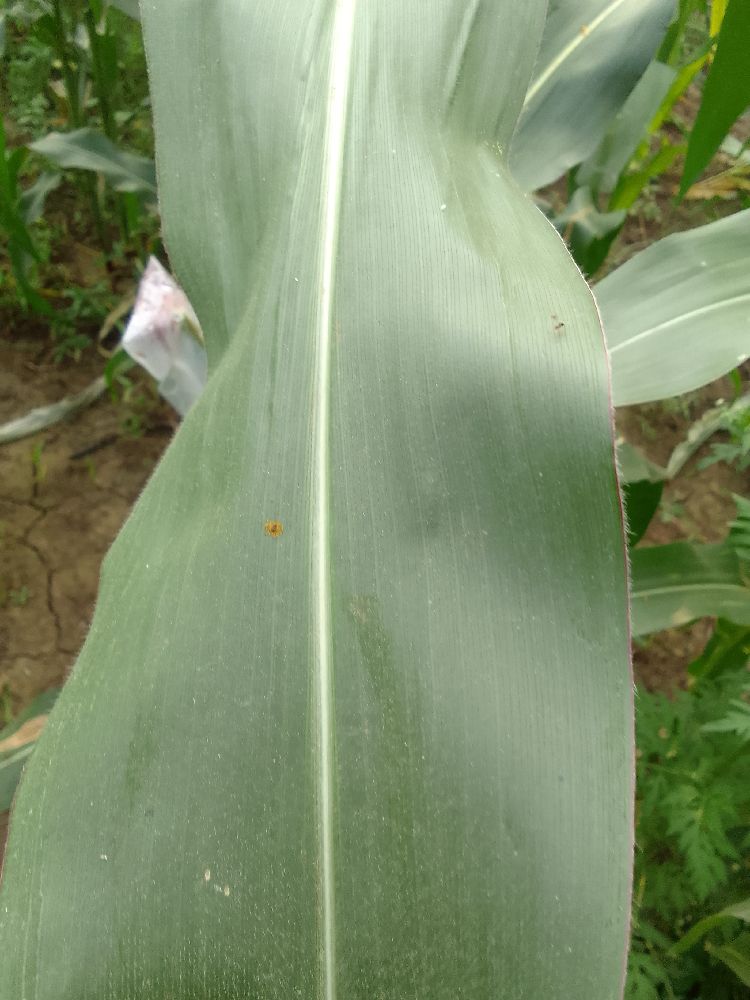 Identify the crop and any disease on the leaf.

maize, healthy
